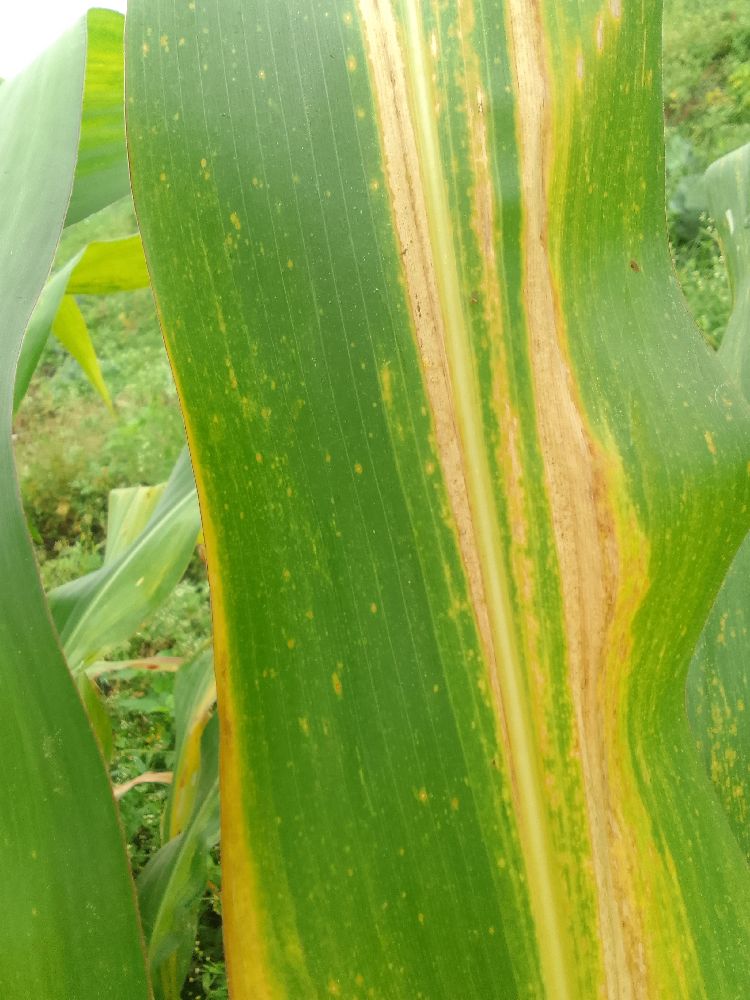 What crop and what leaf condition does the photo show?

maize, maize lethal necrosis
